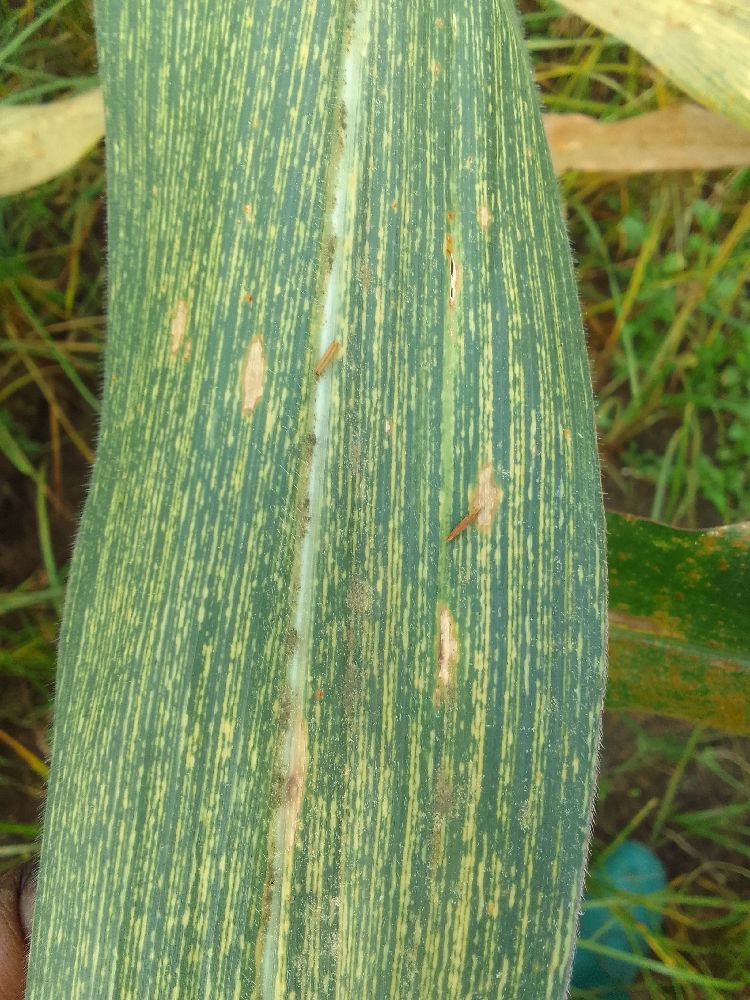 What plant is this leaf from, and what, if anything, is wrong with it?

maize, maize streak virus
